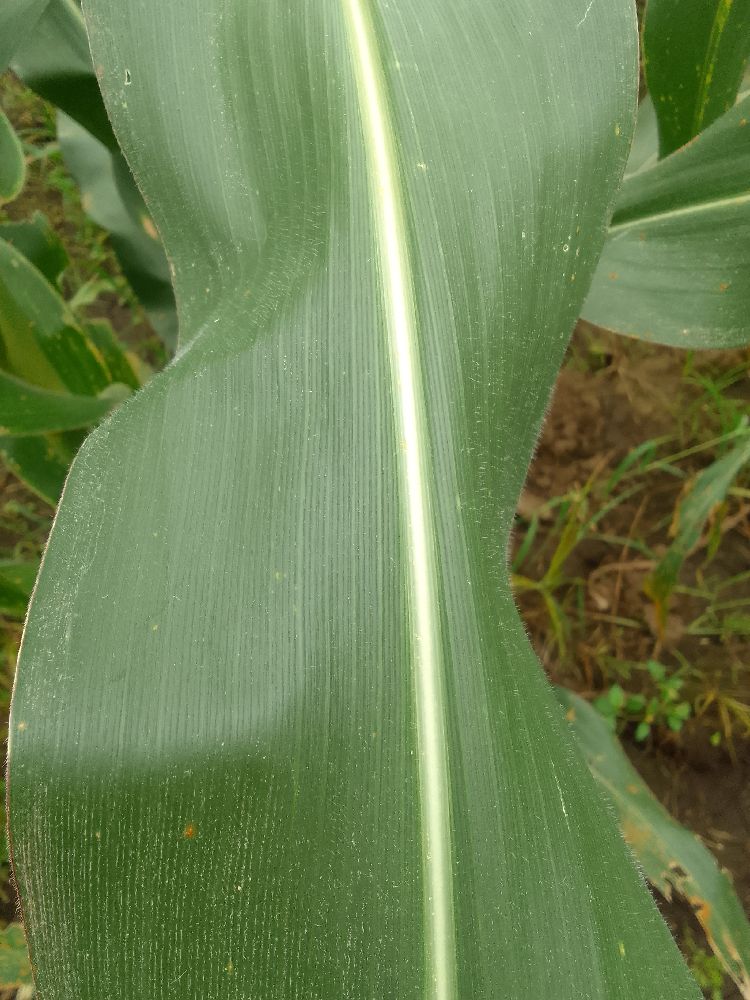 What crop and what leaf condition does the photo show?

maize, healthy
